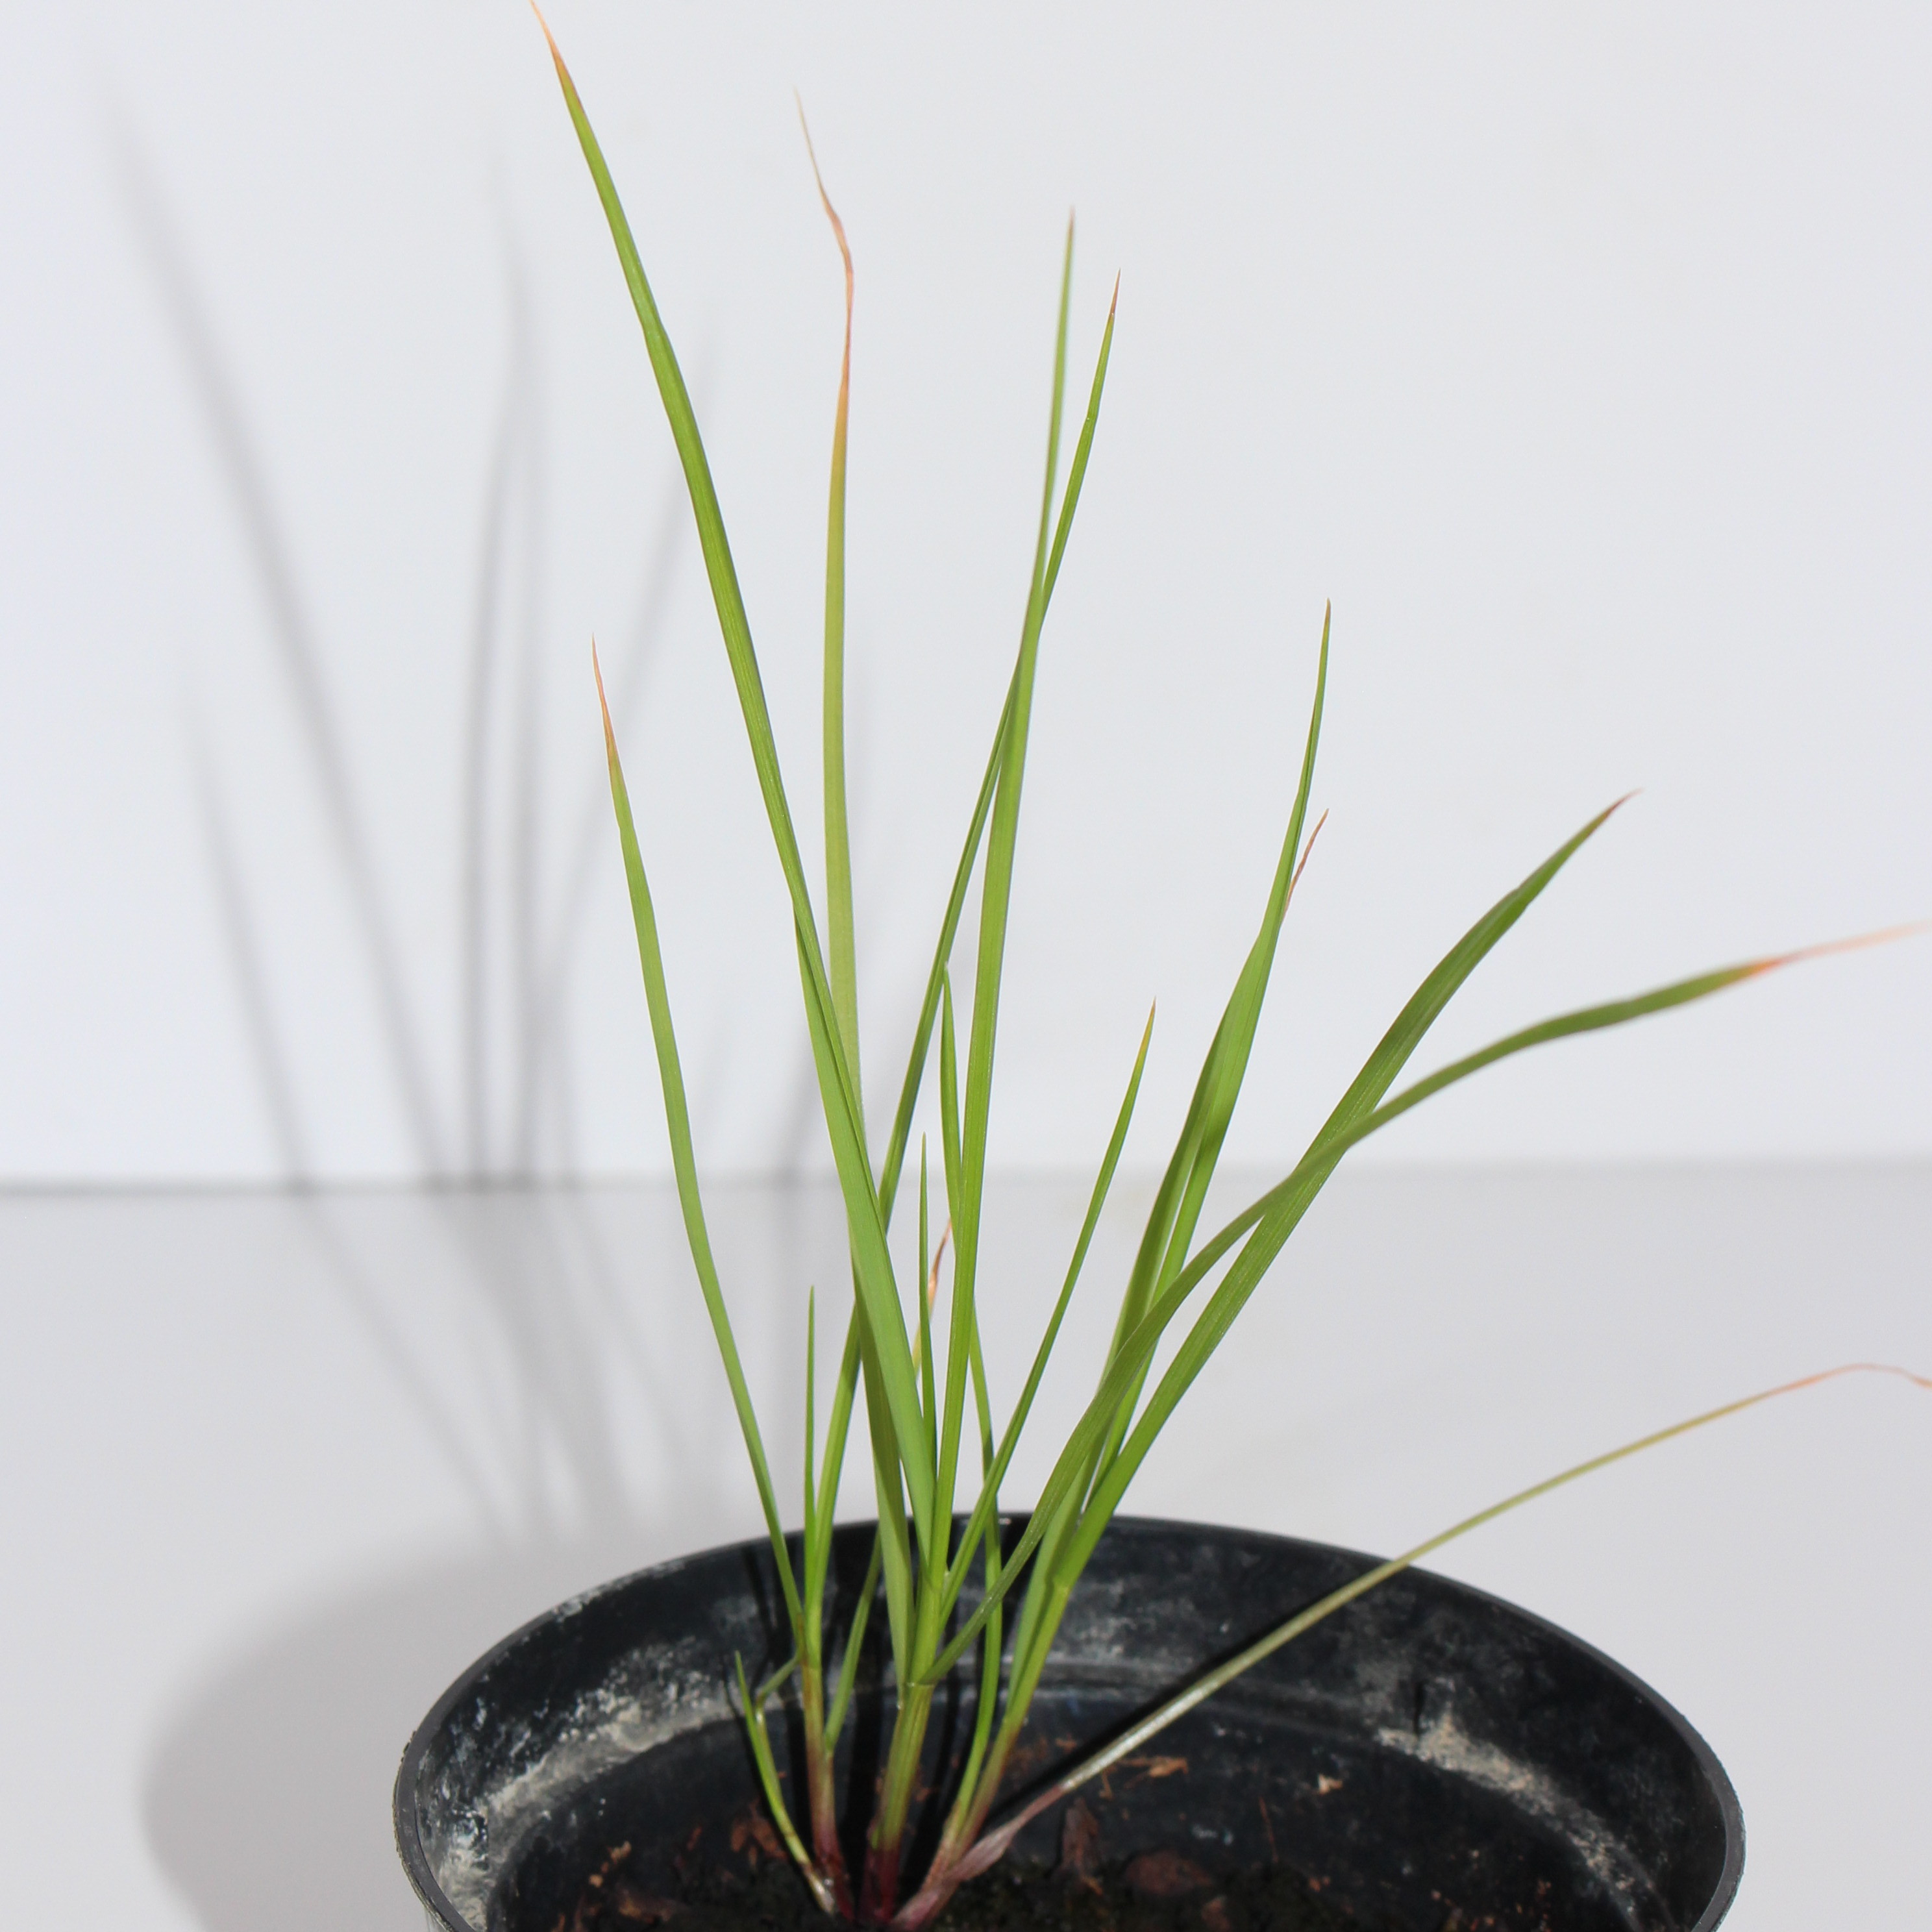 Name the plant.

Lolium multiflorum
